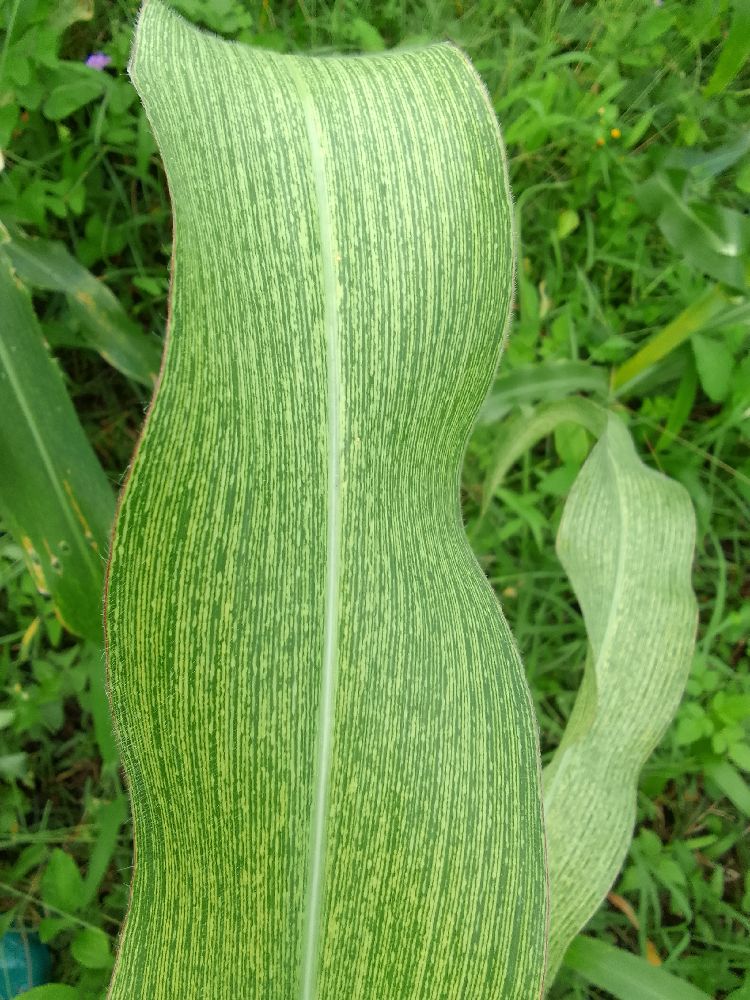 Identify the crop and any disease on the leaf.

maize, maize streak virus
